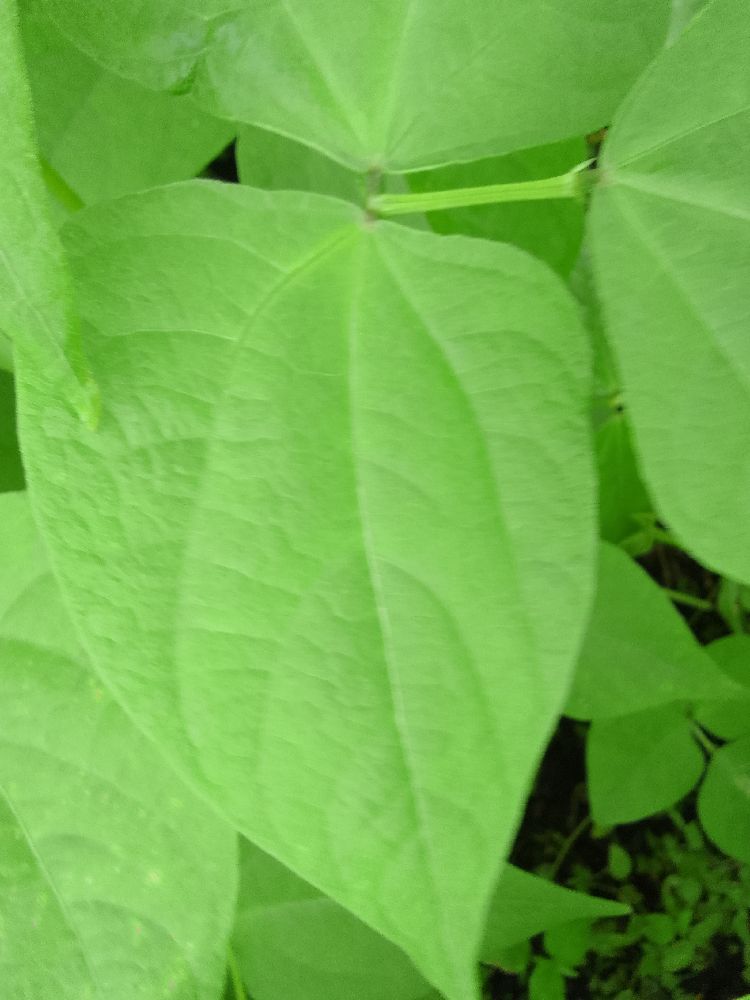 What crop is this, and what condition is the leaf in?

common bean, healthy
